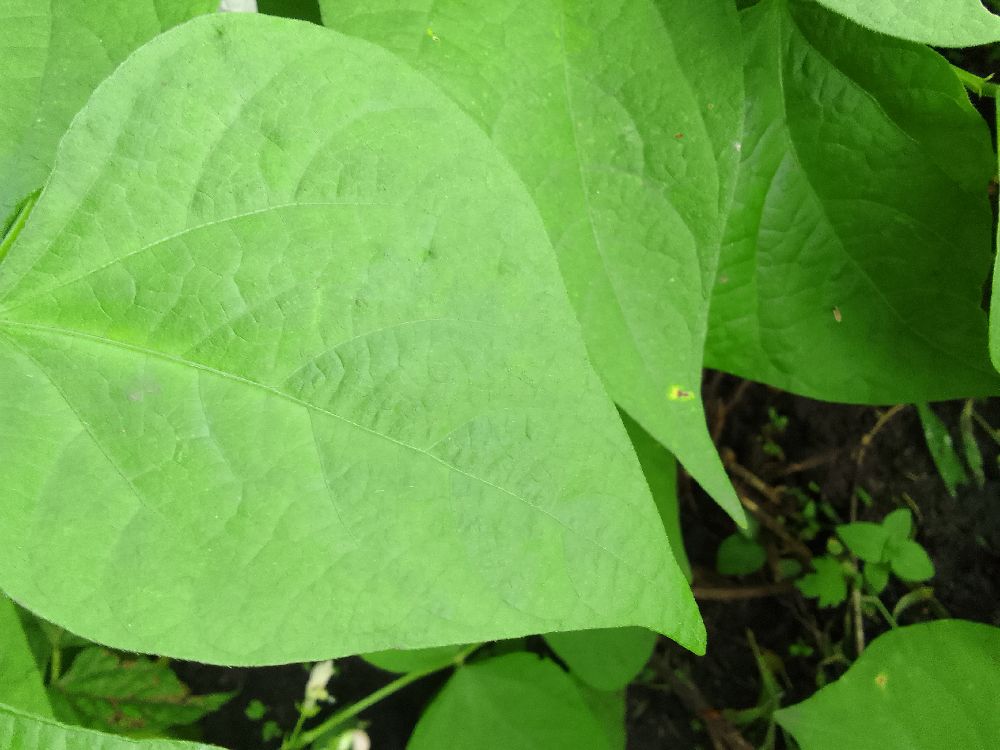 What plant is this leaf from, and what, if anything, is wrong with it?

common bean, healthy
